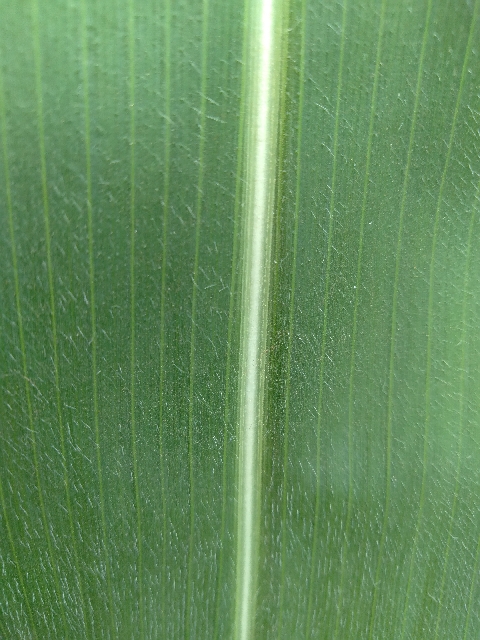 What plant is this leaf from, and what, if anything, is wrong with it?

maize, healthy
